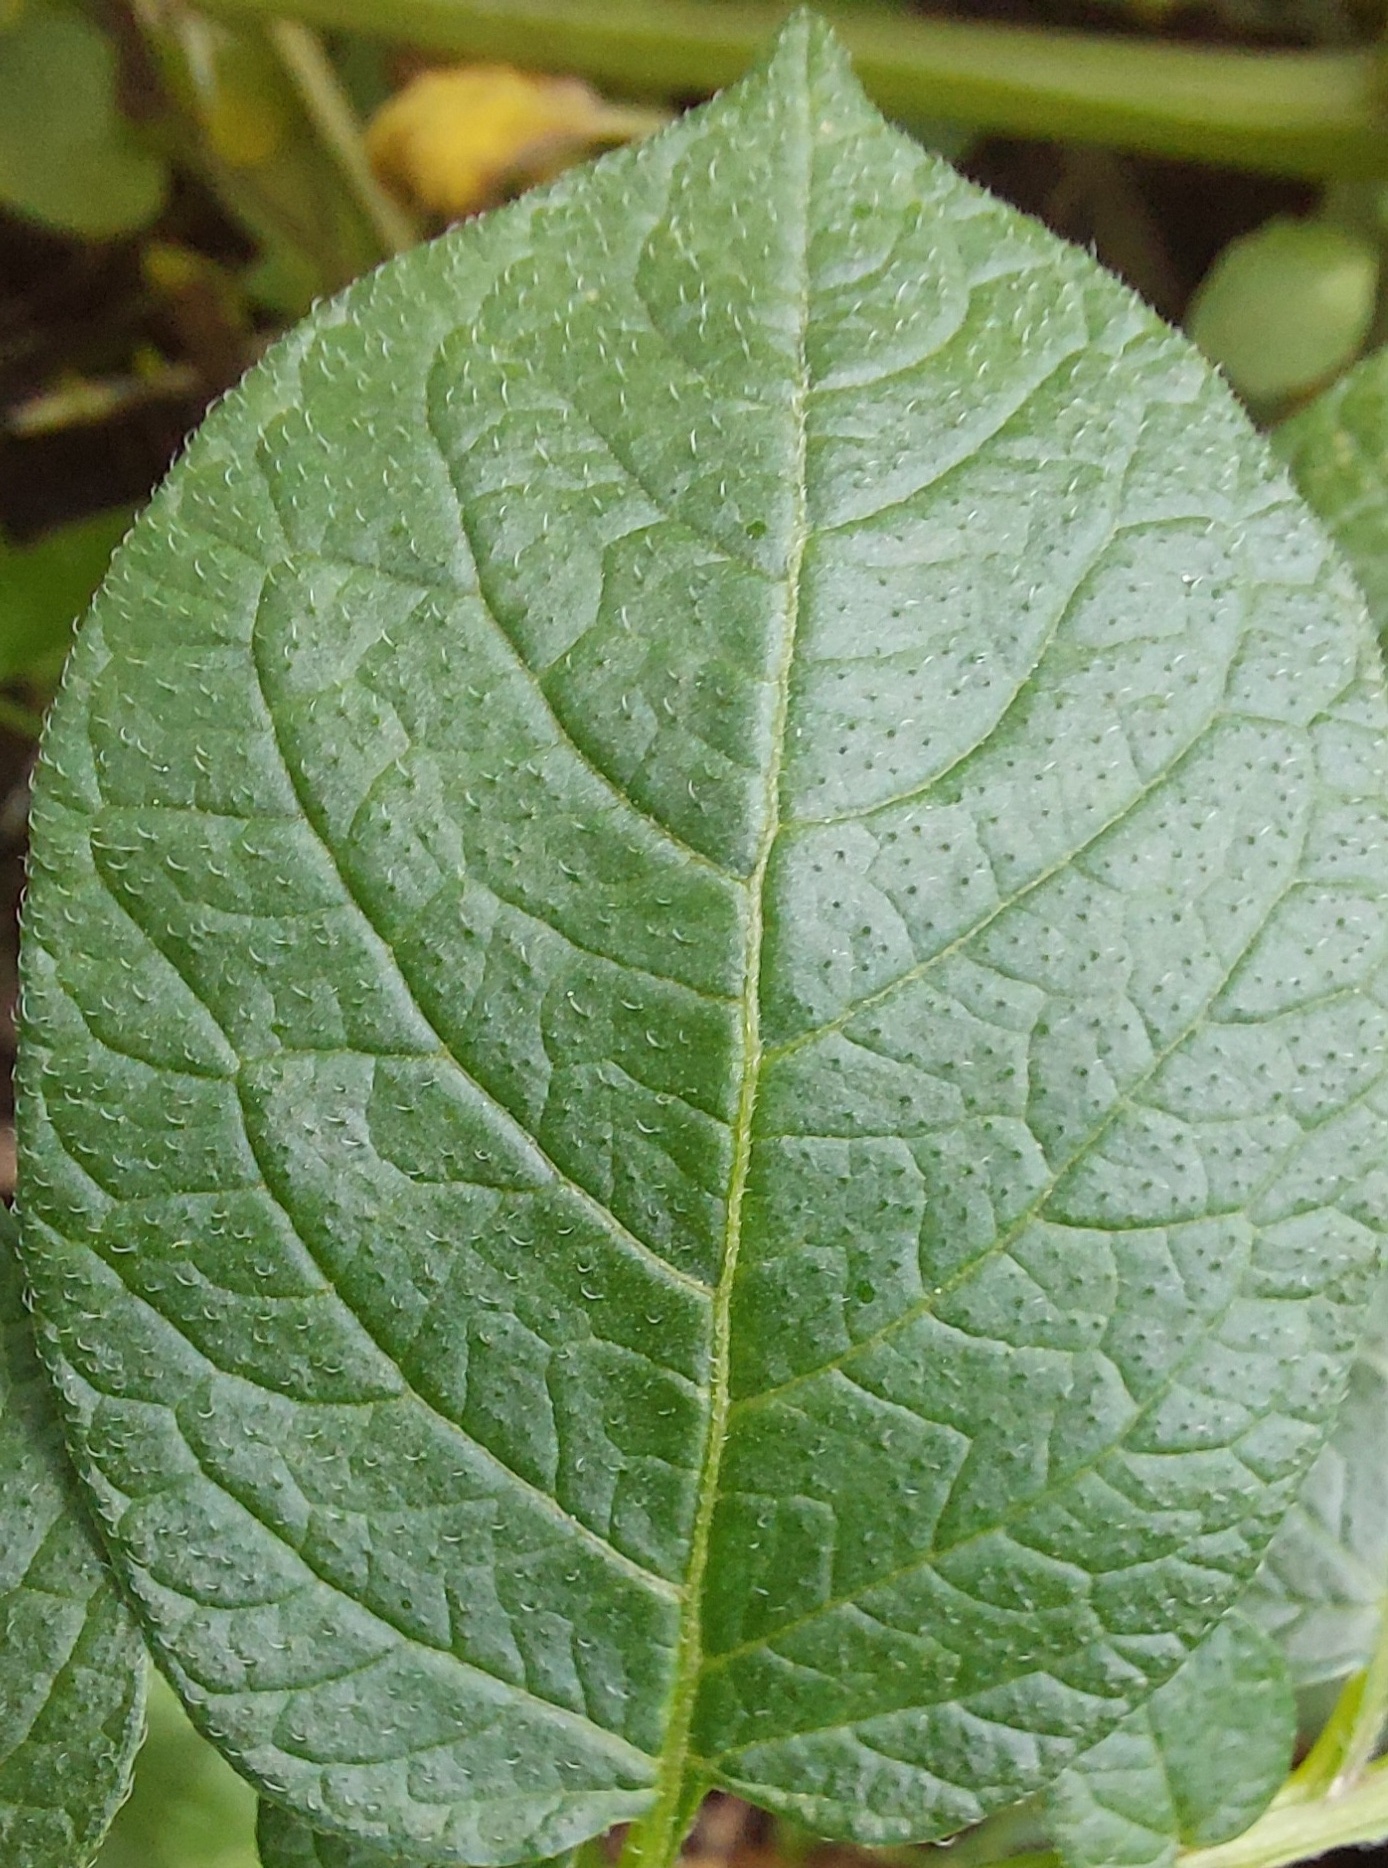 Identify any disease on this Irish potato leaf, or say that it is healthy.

healthy
